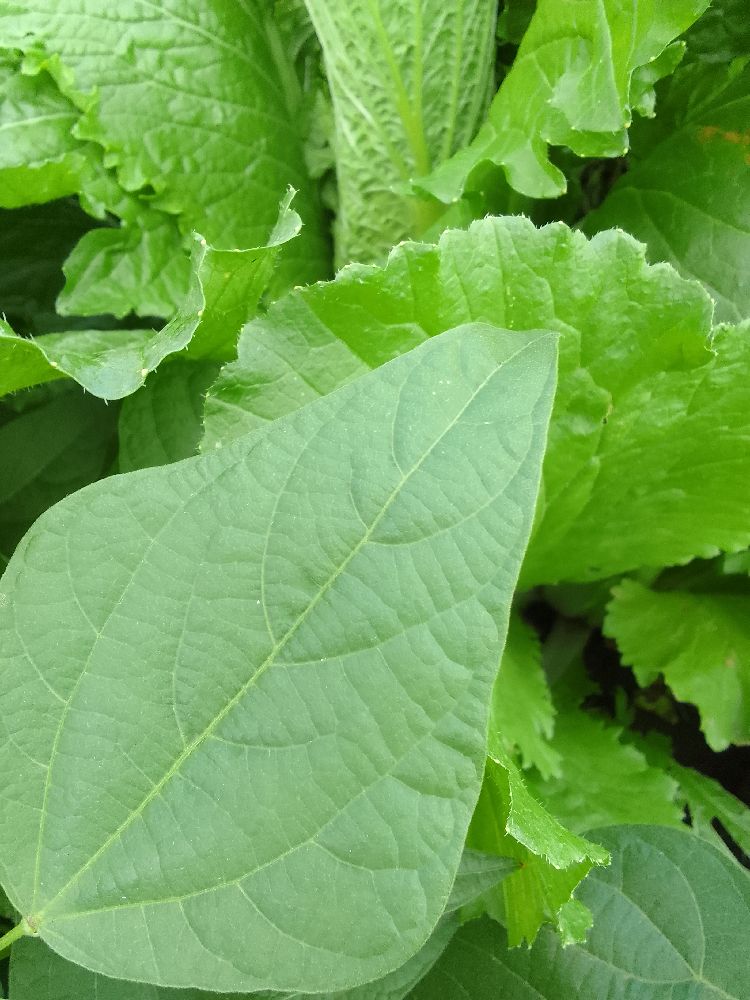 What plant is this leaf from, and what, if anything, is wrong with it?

common bean, healthy
